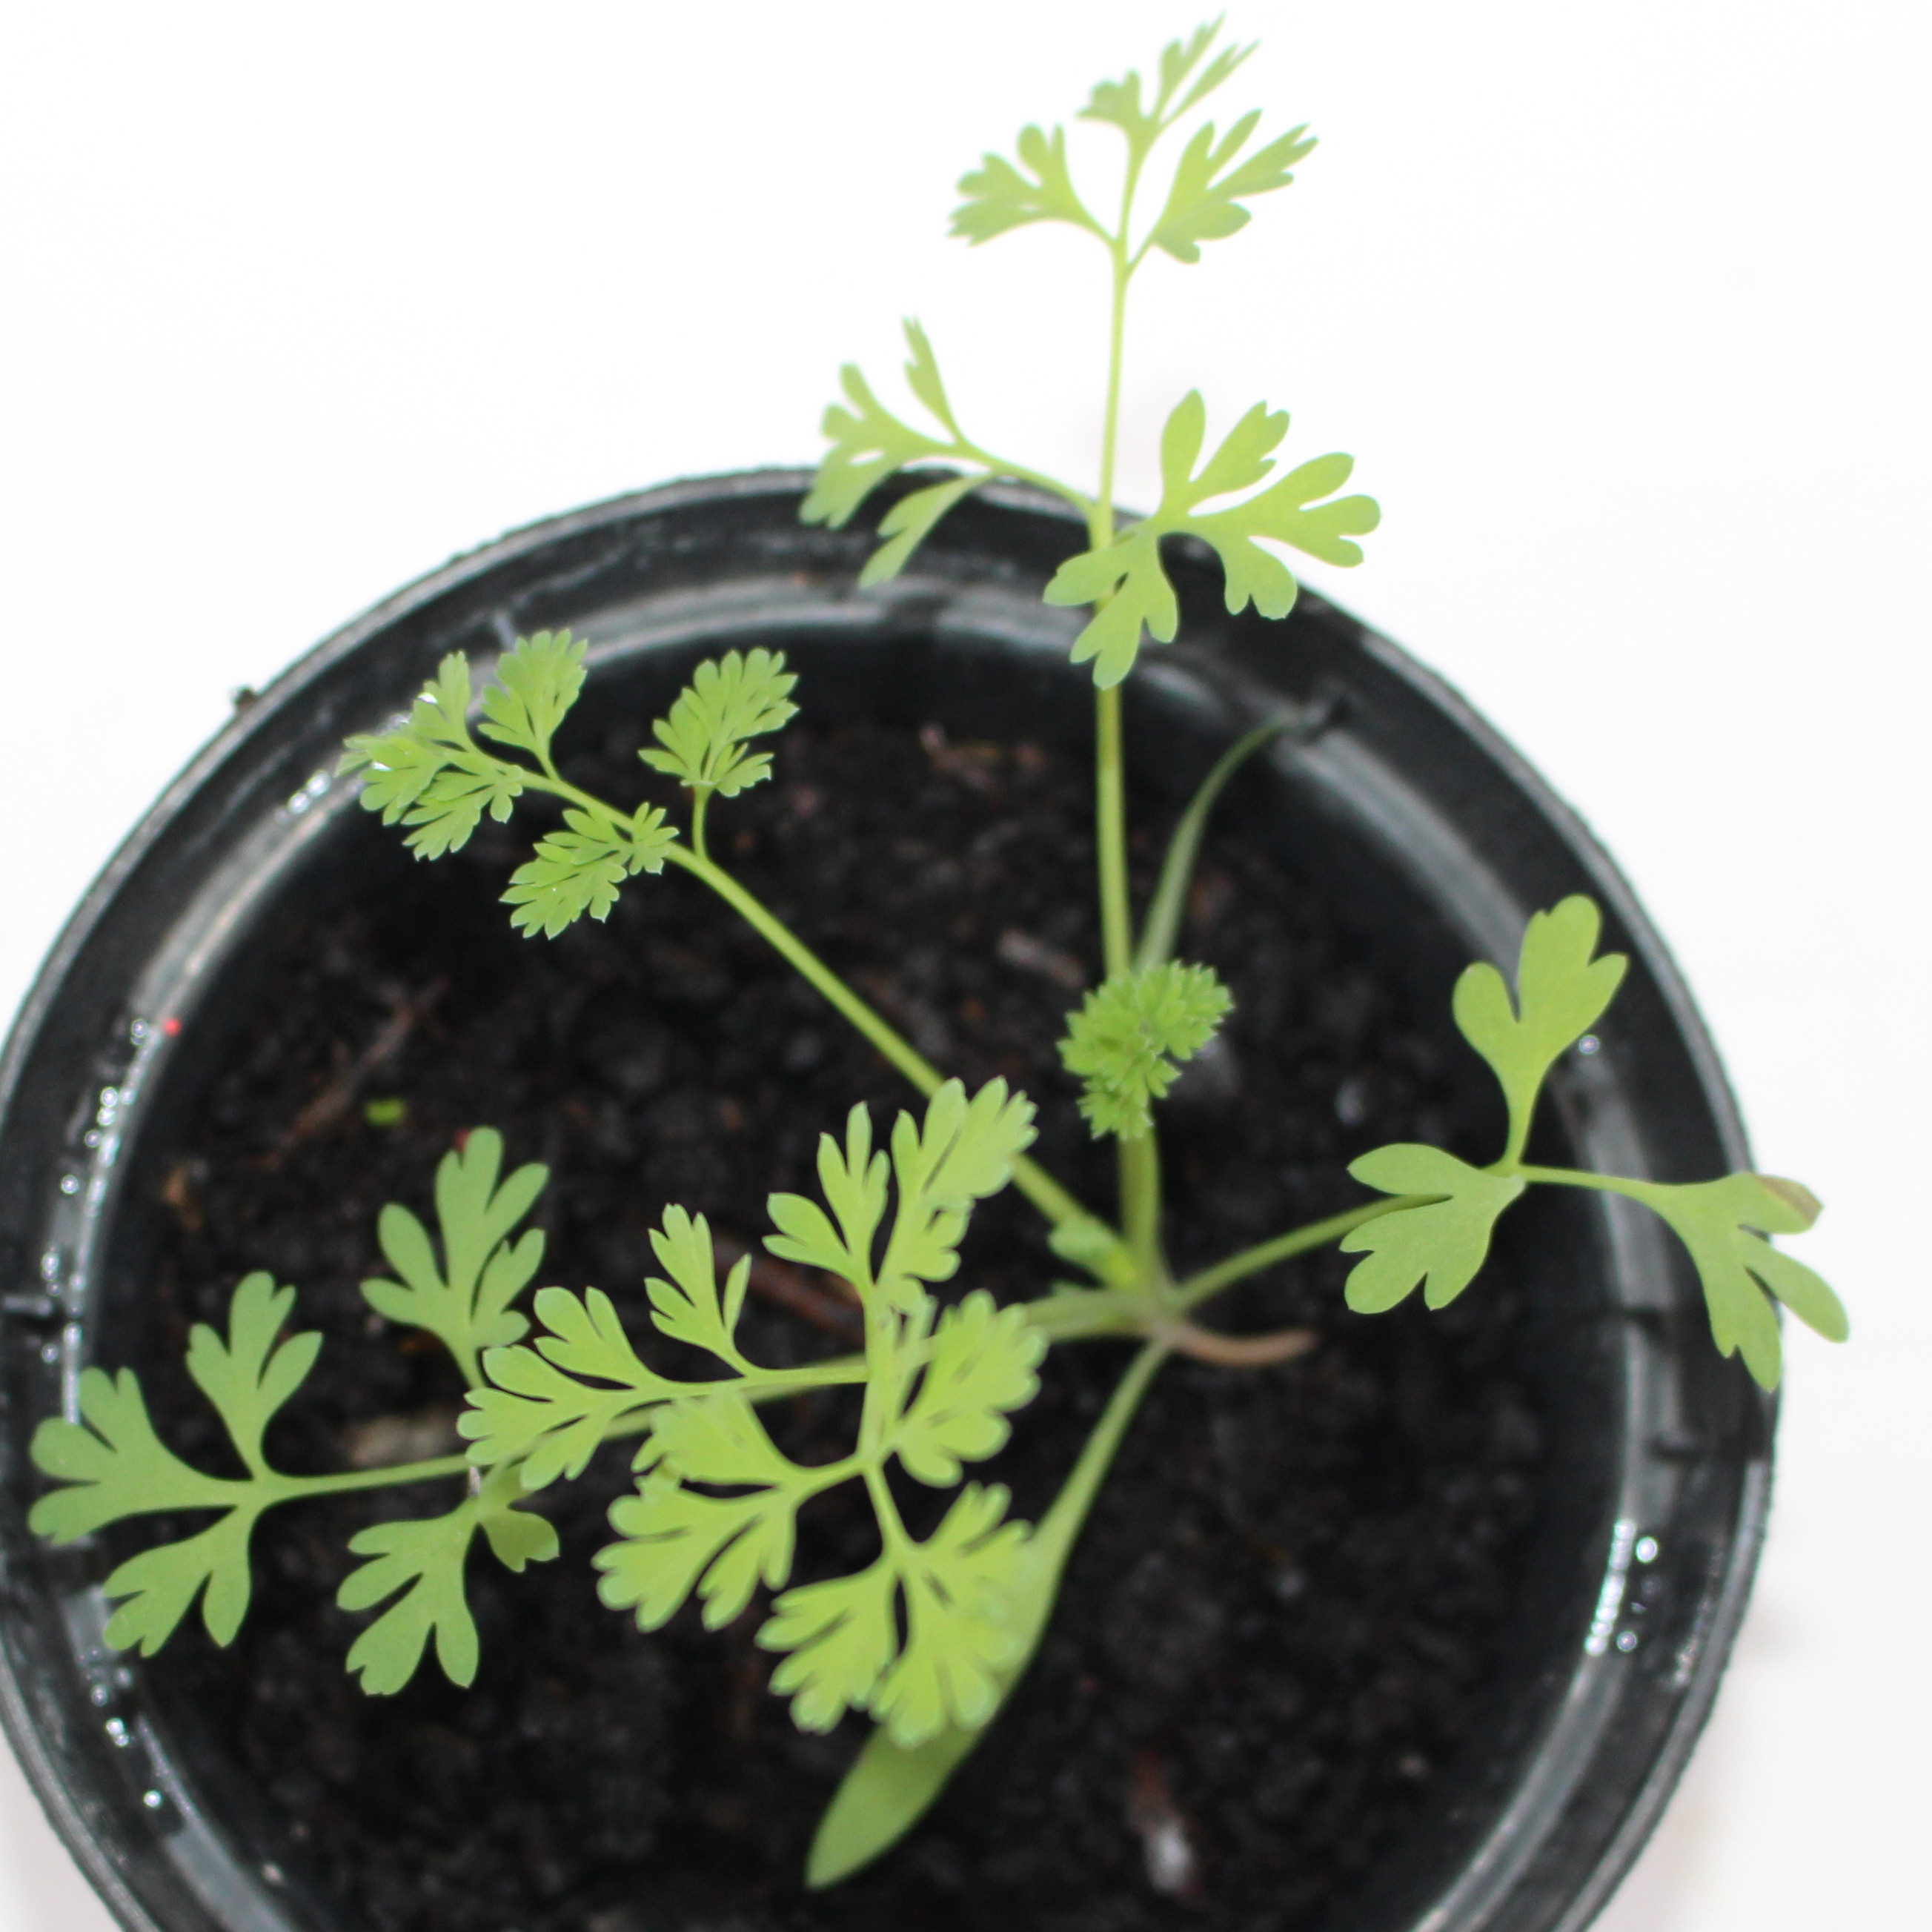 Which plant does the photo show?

Fumaria officinalis
